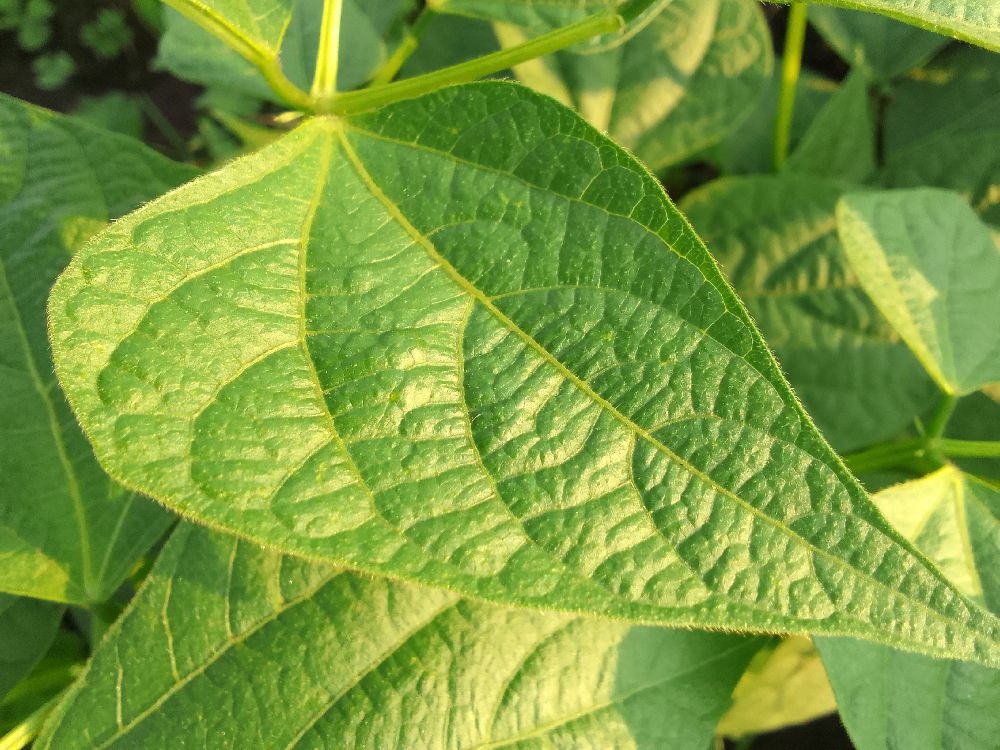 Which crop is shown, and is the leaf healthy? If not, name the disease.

common bean, healthy
